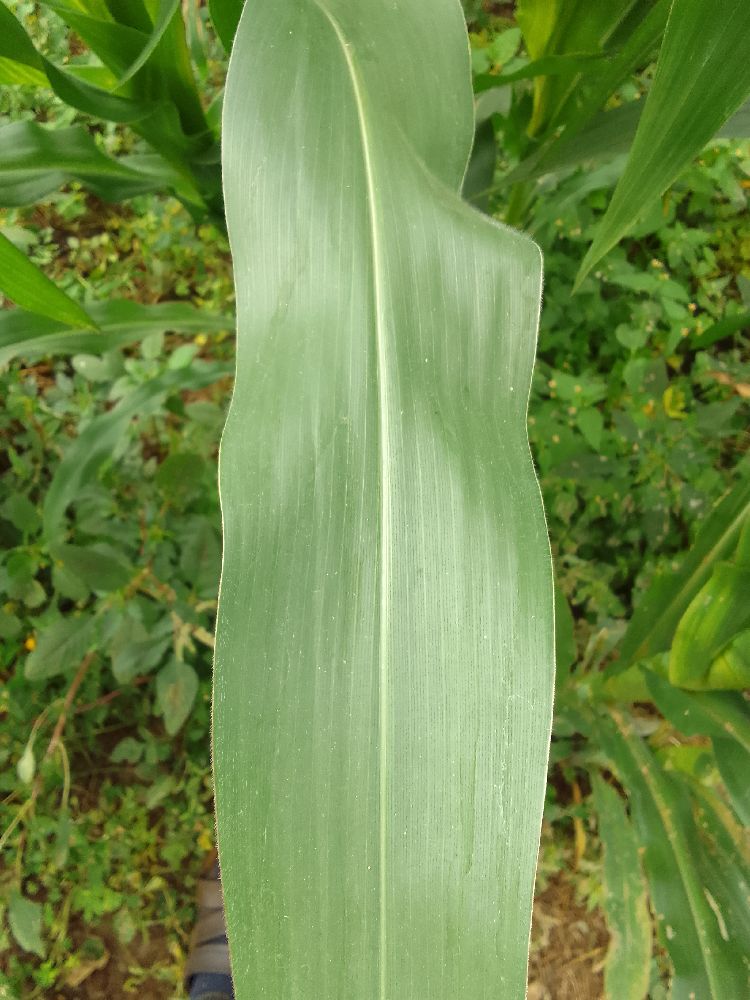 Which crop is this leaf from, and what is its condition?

maize, healthy
